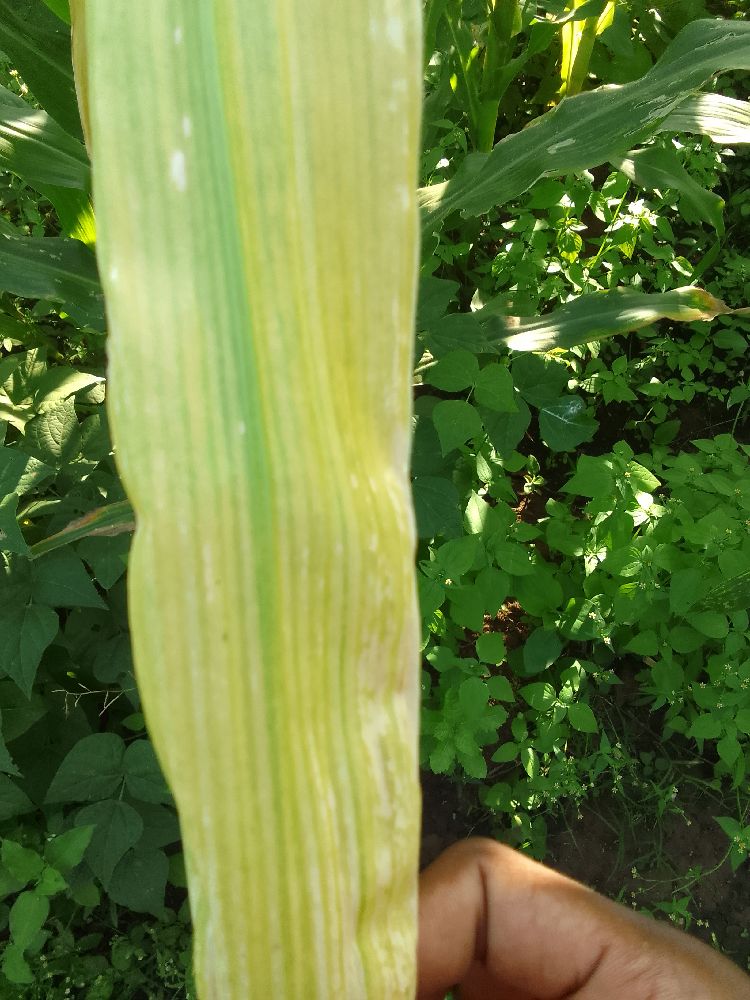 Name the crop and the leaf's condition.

maize, maize lethal necrosis
